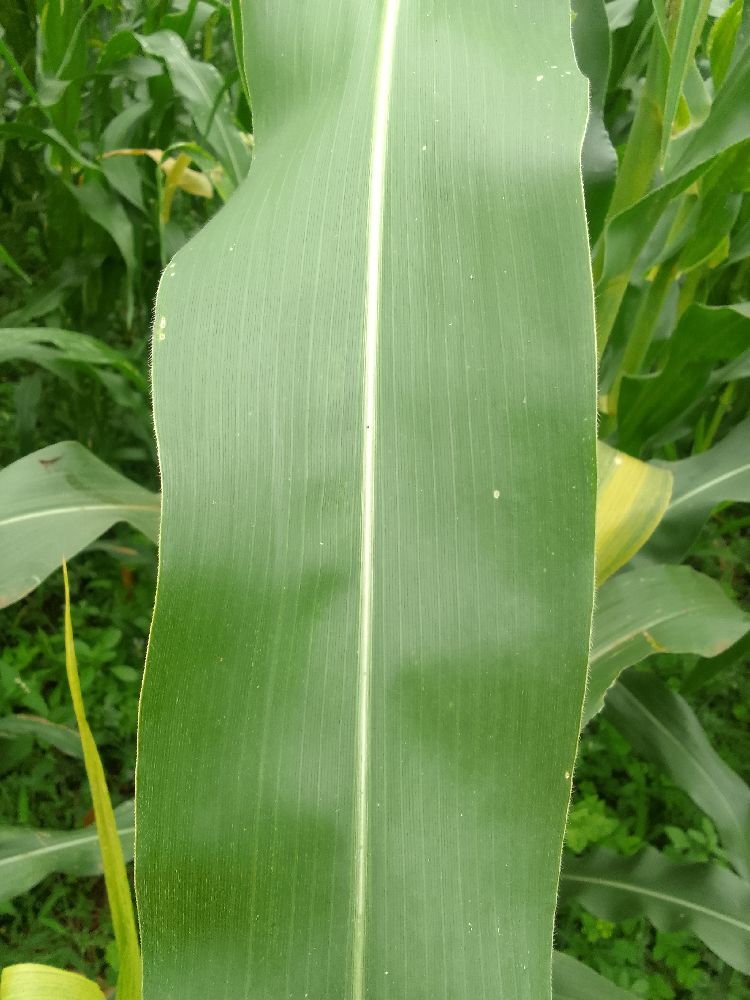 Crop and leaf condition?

maize, healthy
